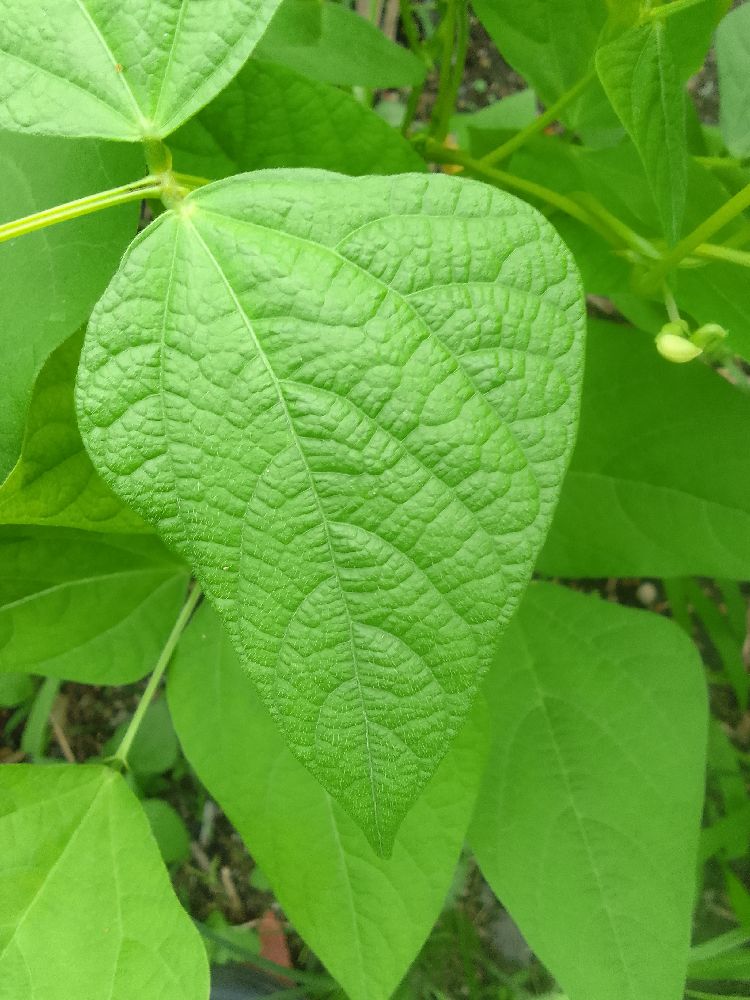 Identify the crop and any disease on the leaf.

common bean, healthy
